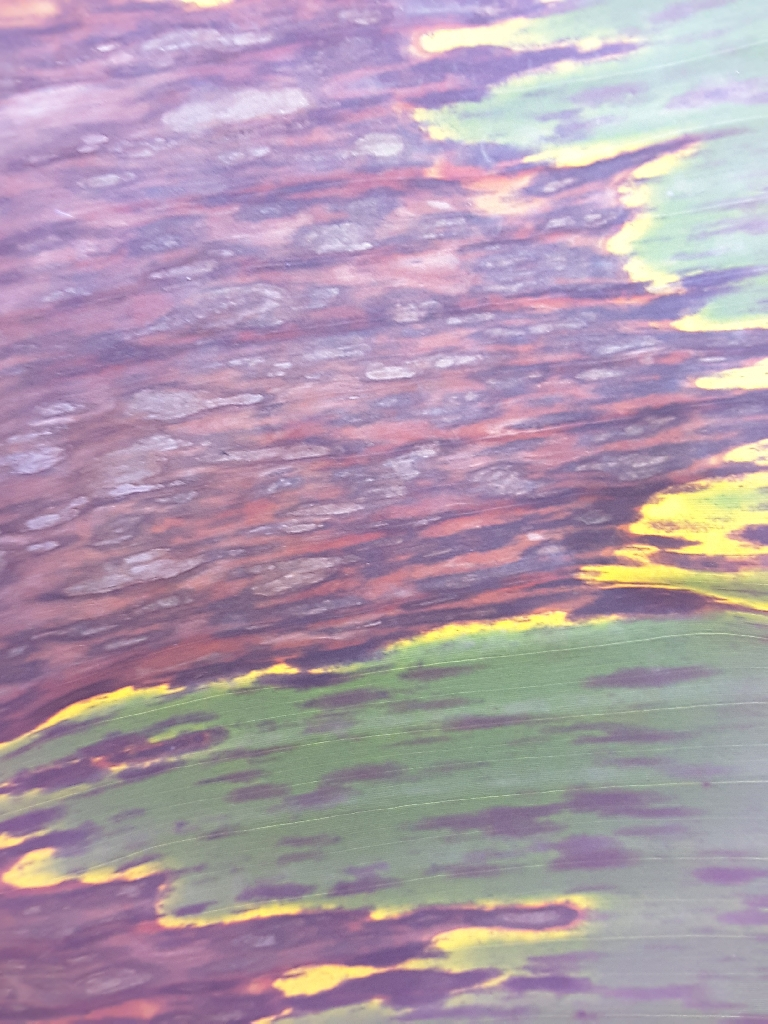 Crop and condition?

banana, black sigatoka
